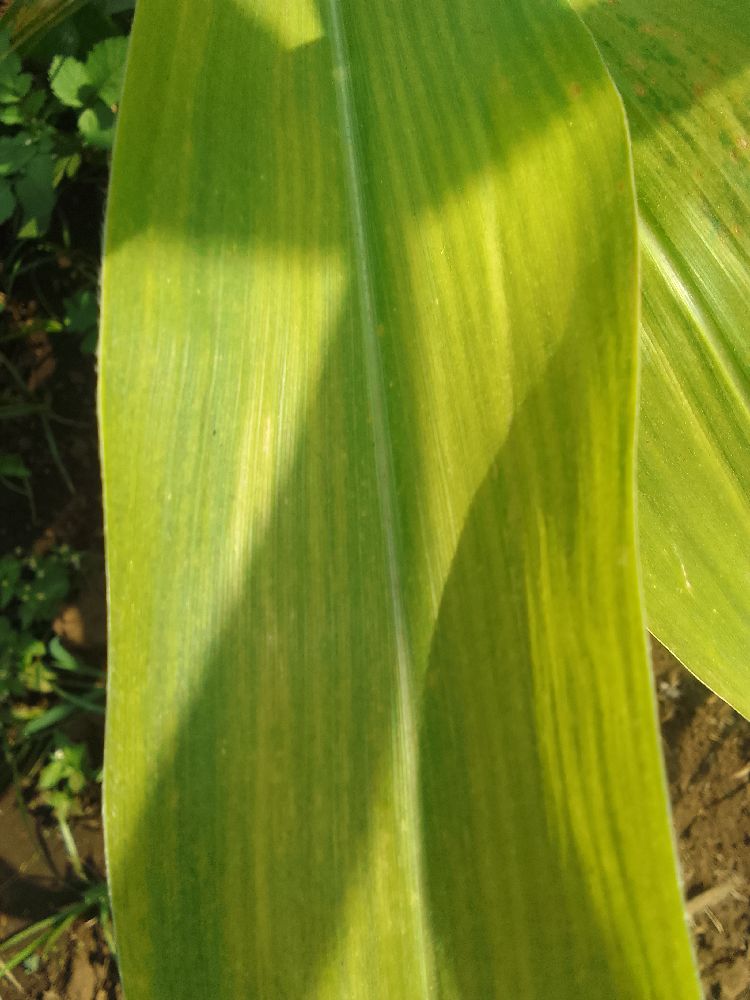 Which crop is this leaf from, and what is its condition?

maize, maize lethal necrosis
